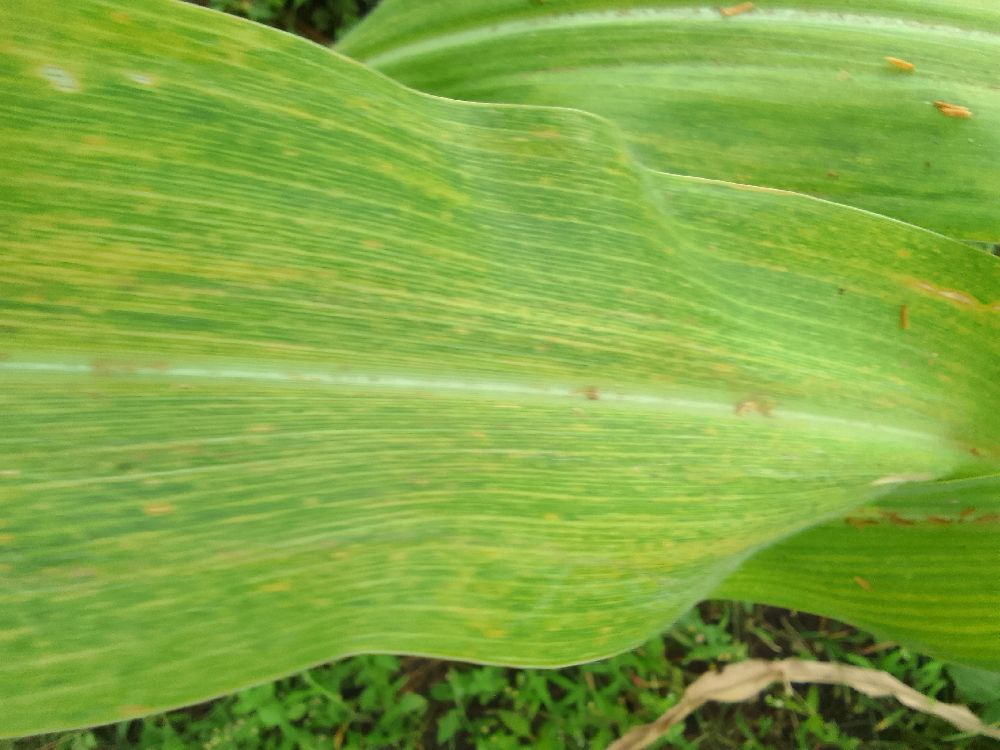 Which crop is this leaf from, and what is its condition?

maize, maize lethal necrosis
